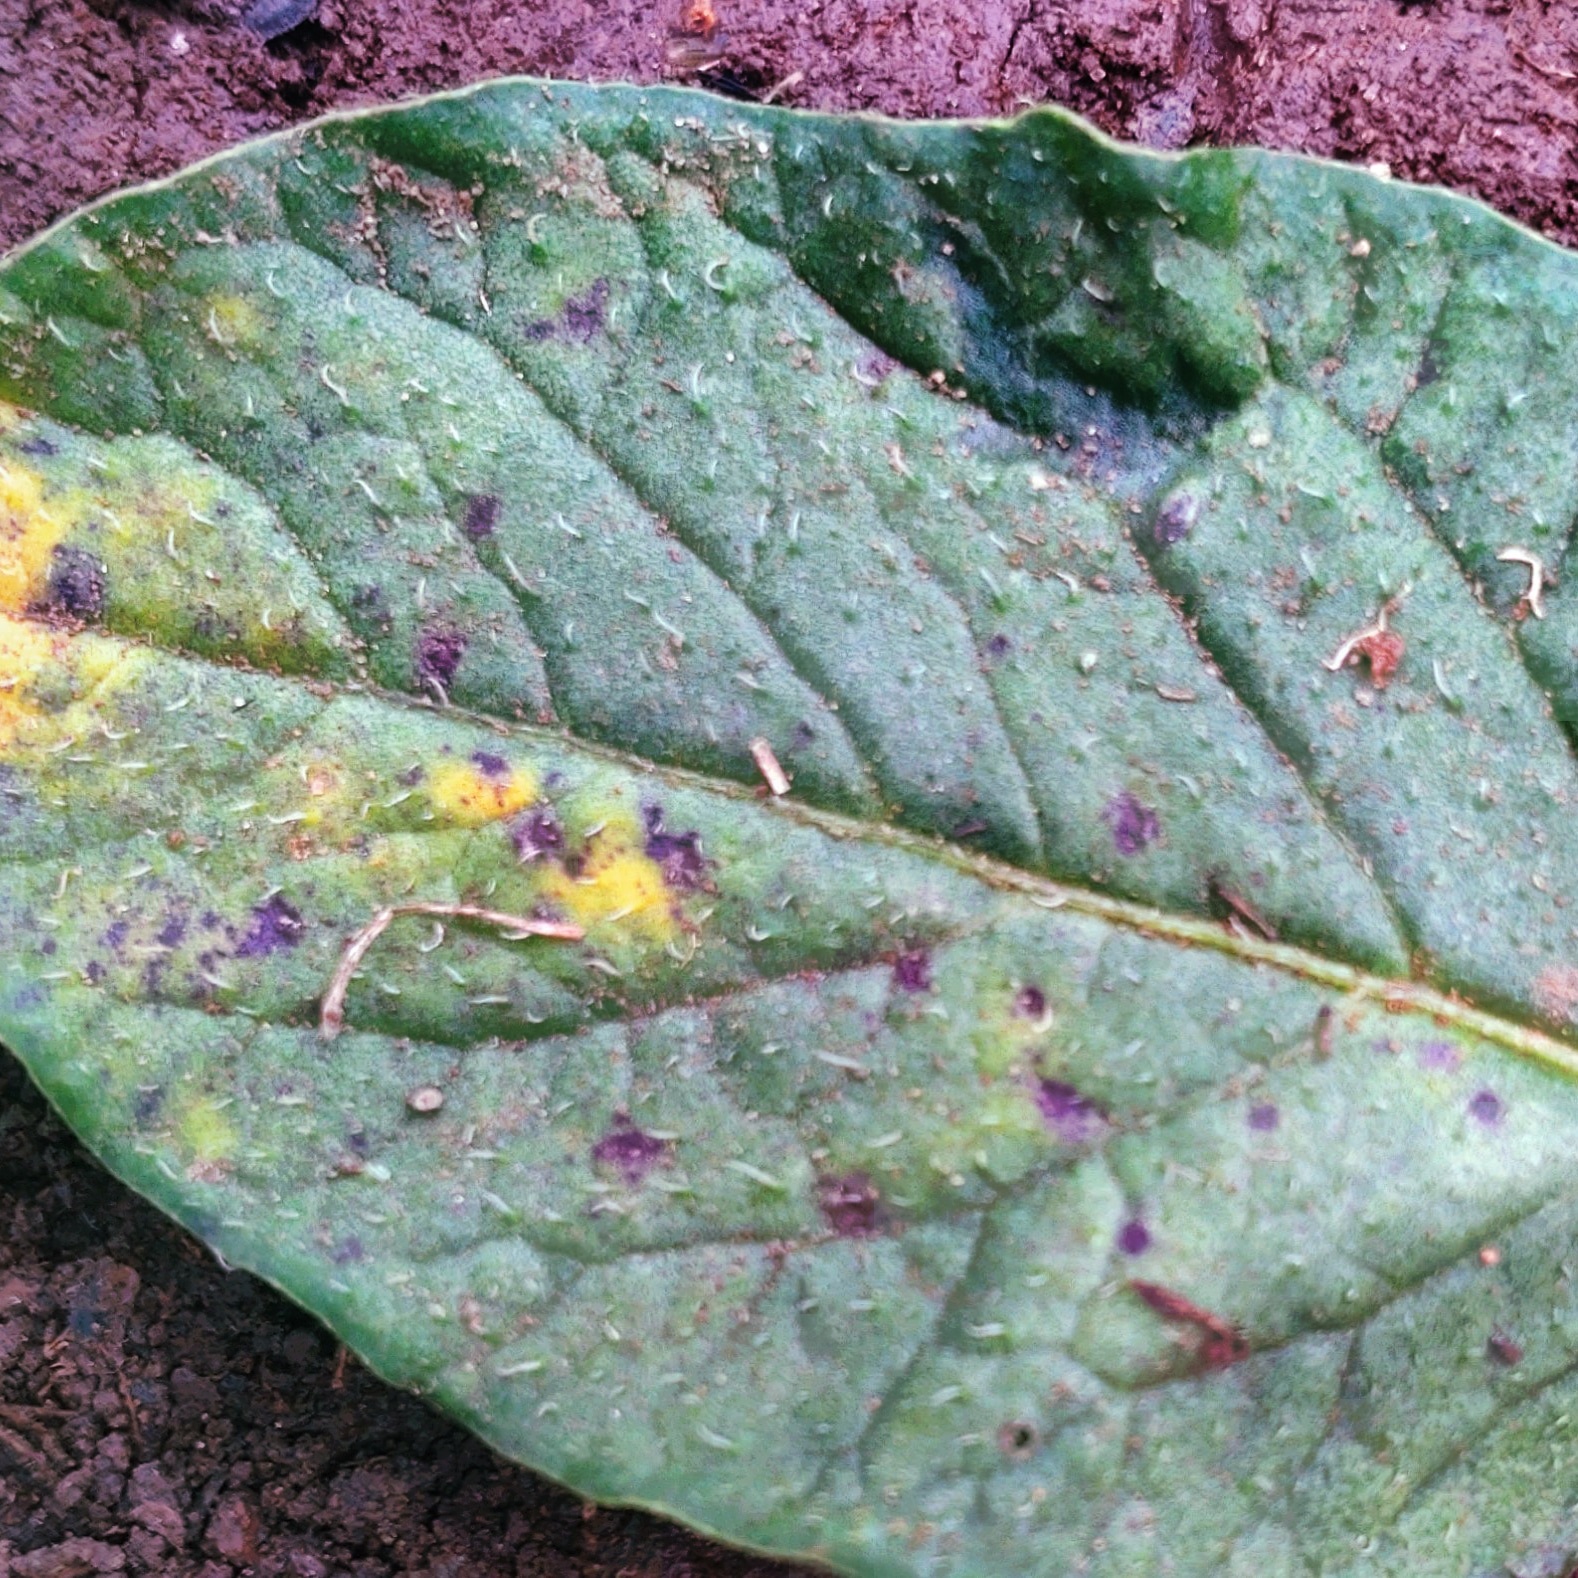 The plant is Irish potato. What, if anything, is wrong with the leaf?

late blight
